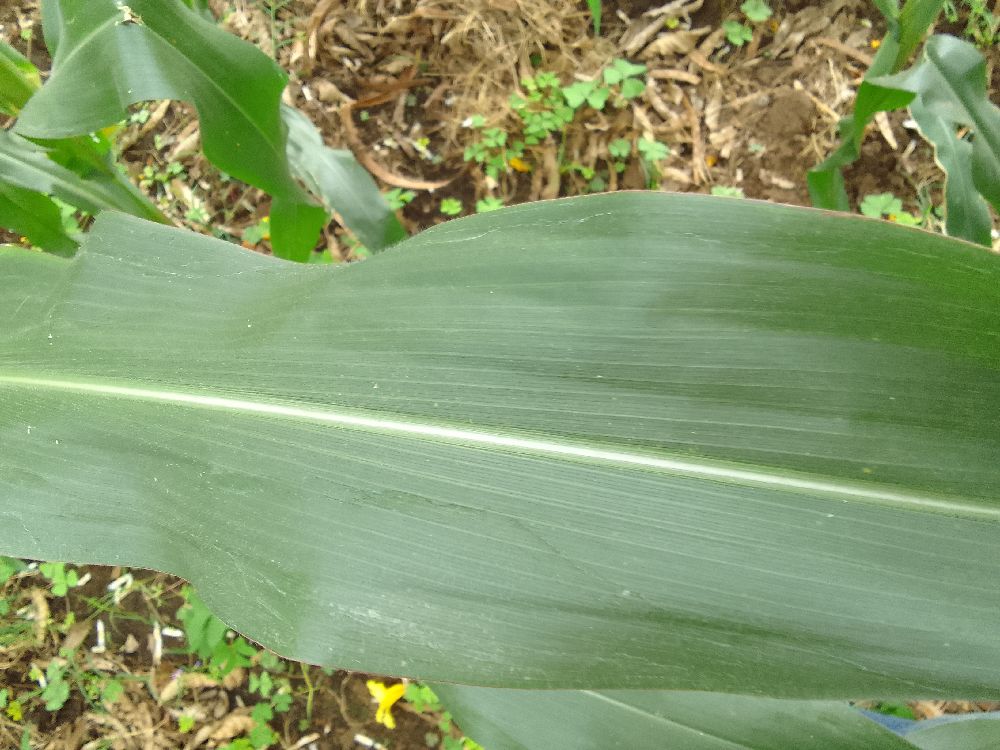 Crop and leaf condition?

maize, healthy
